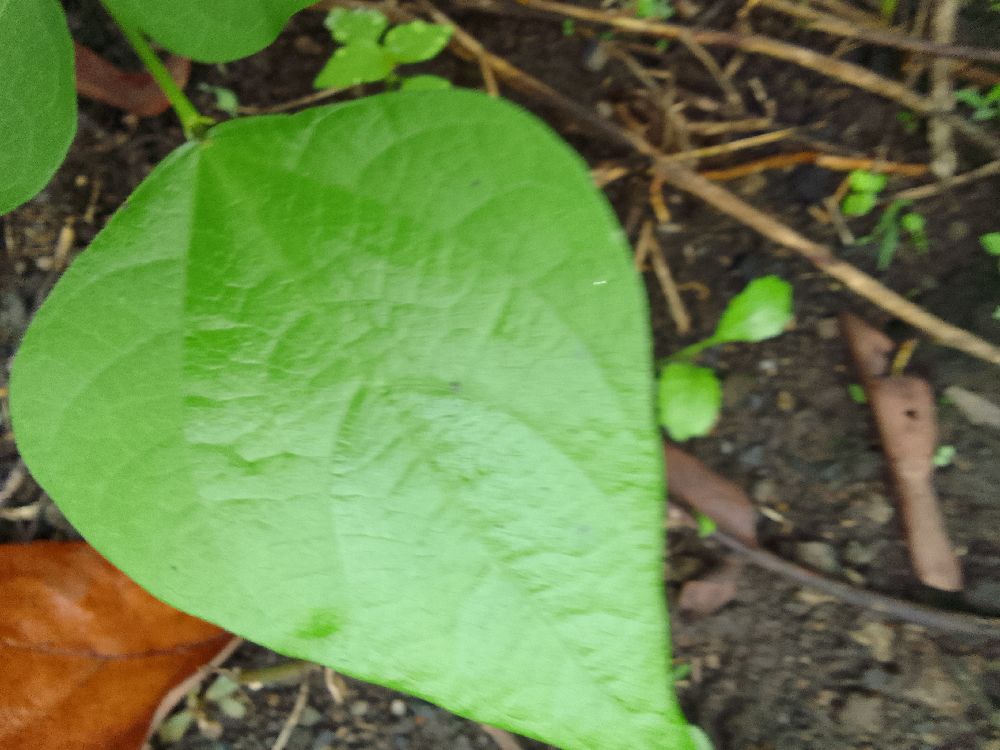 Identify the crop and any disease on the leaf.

common bean, healthy
